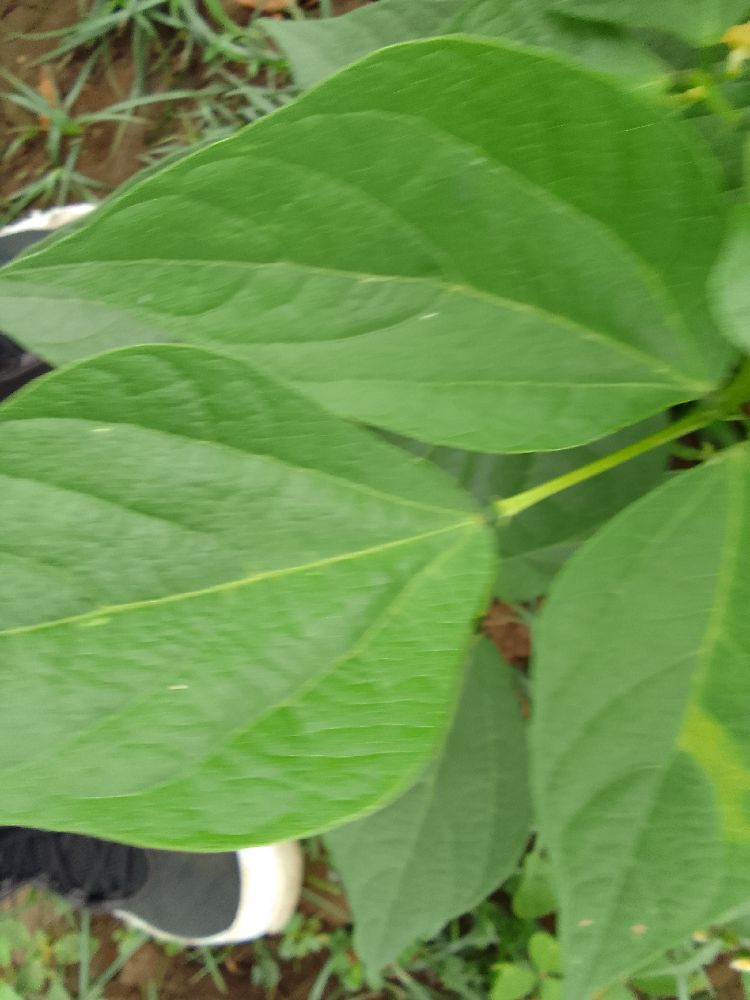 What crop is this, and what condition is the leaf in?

common bean, healthy
